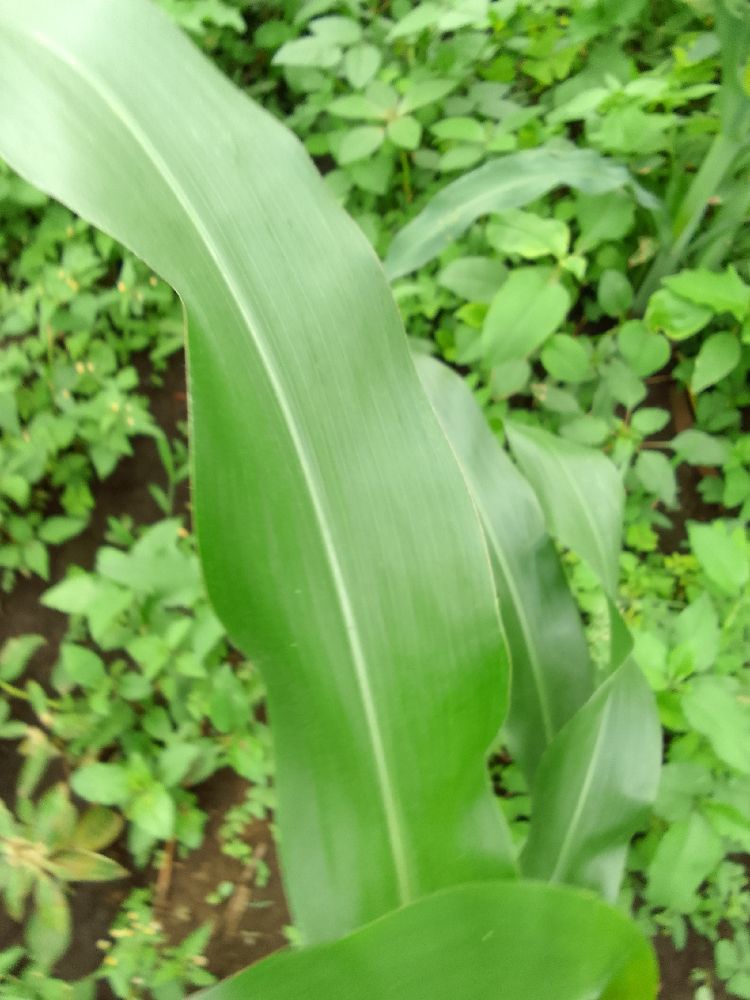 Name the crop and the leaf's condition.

maize, healthy
